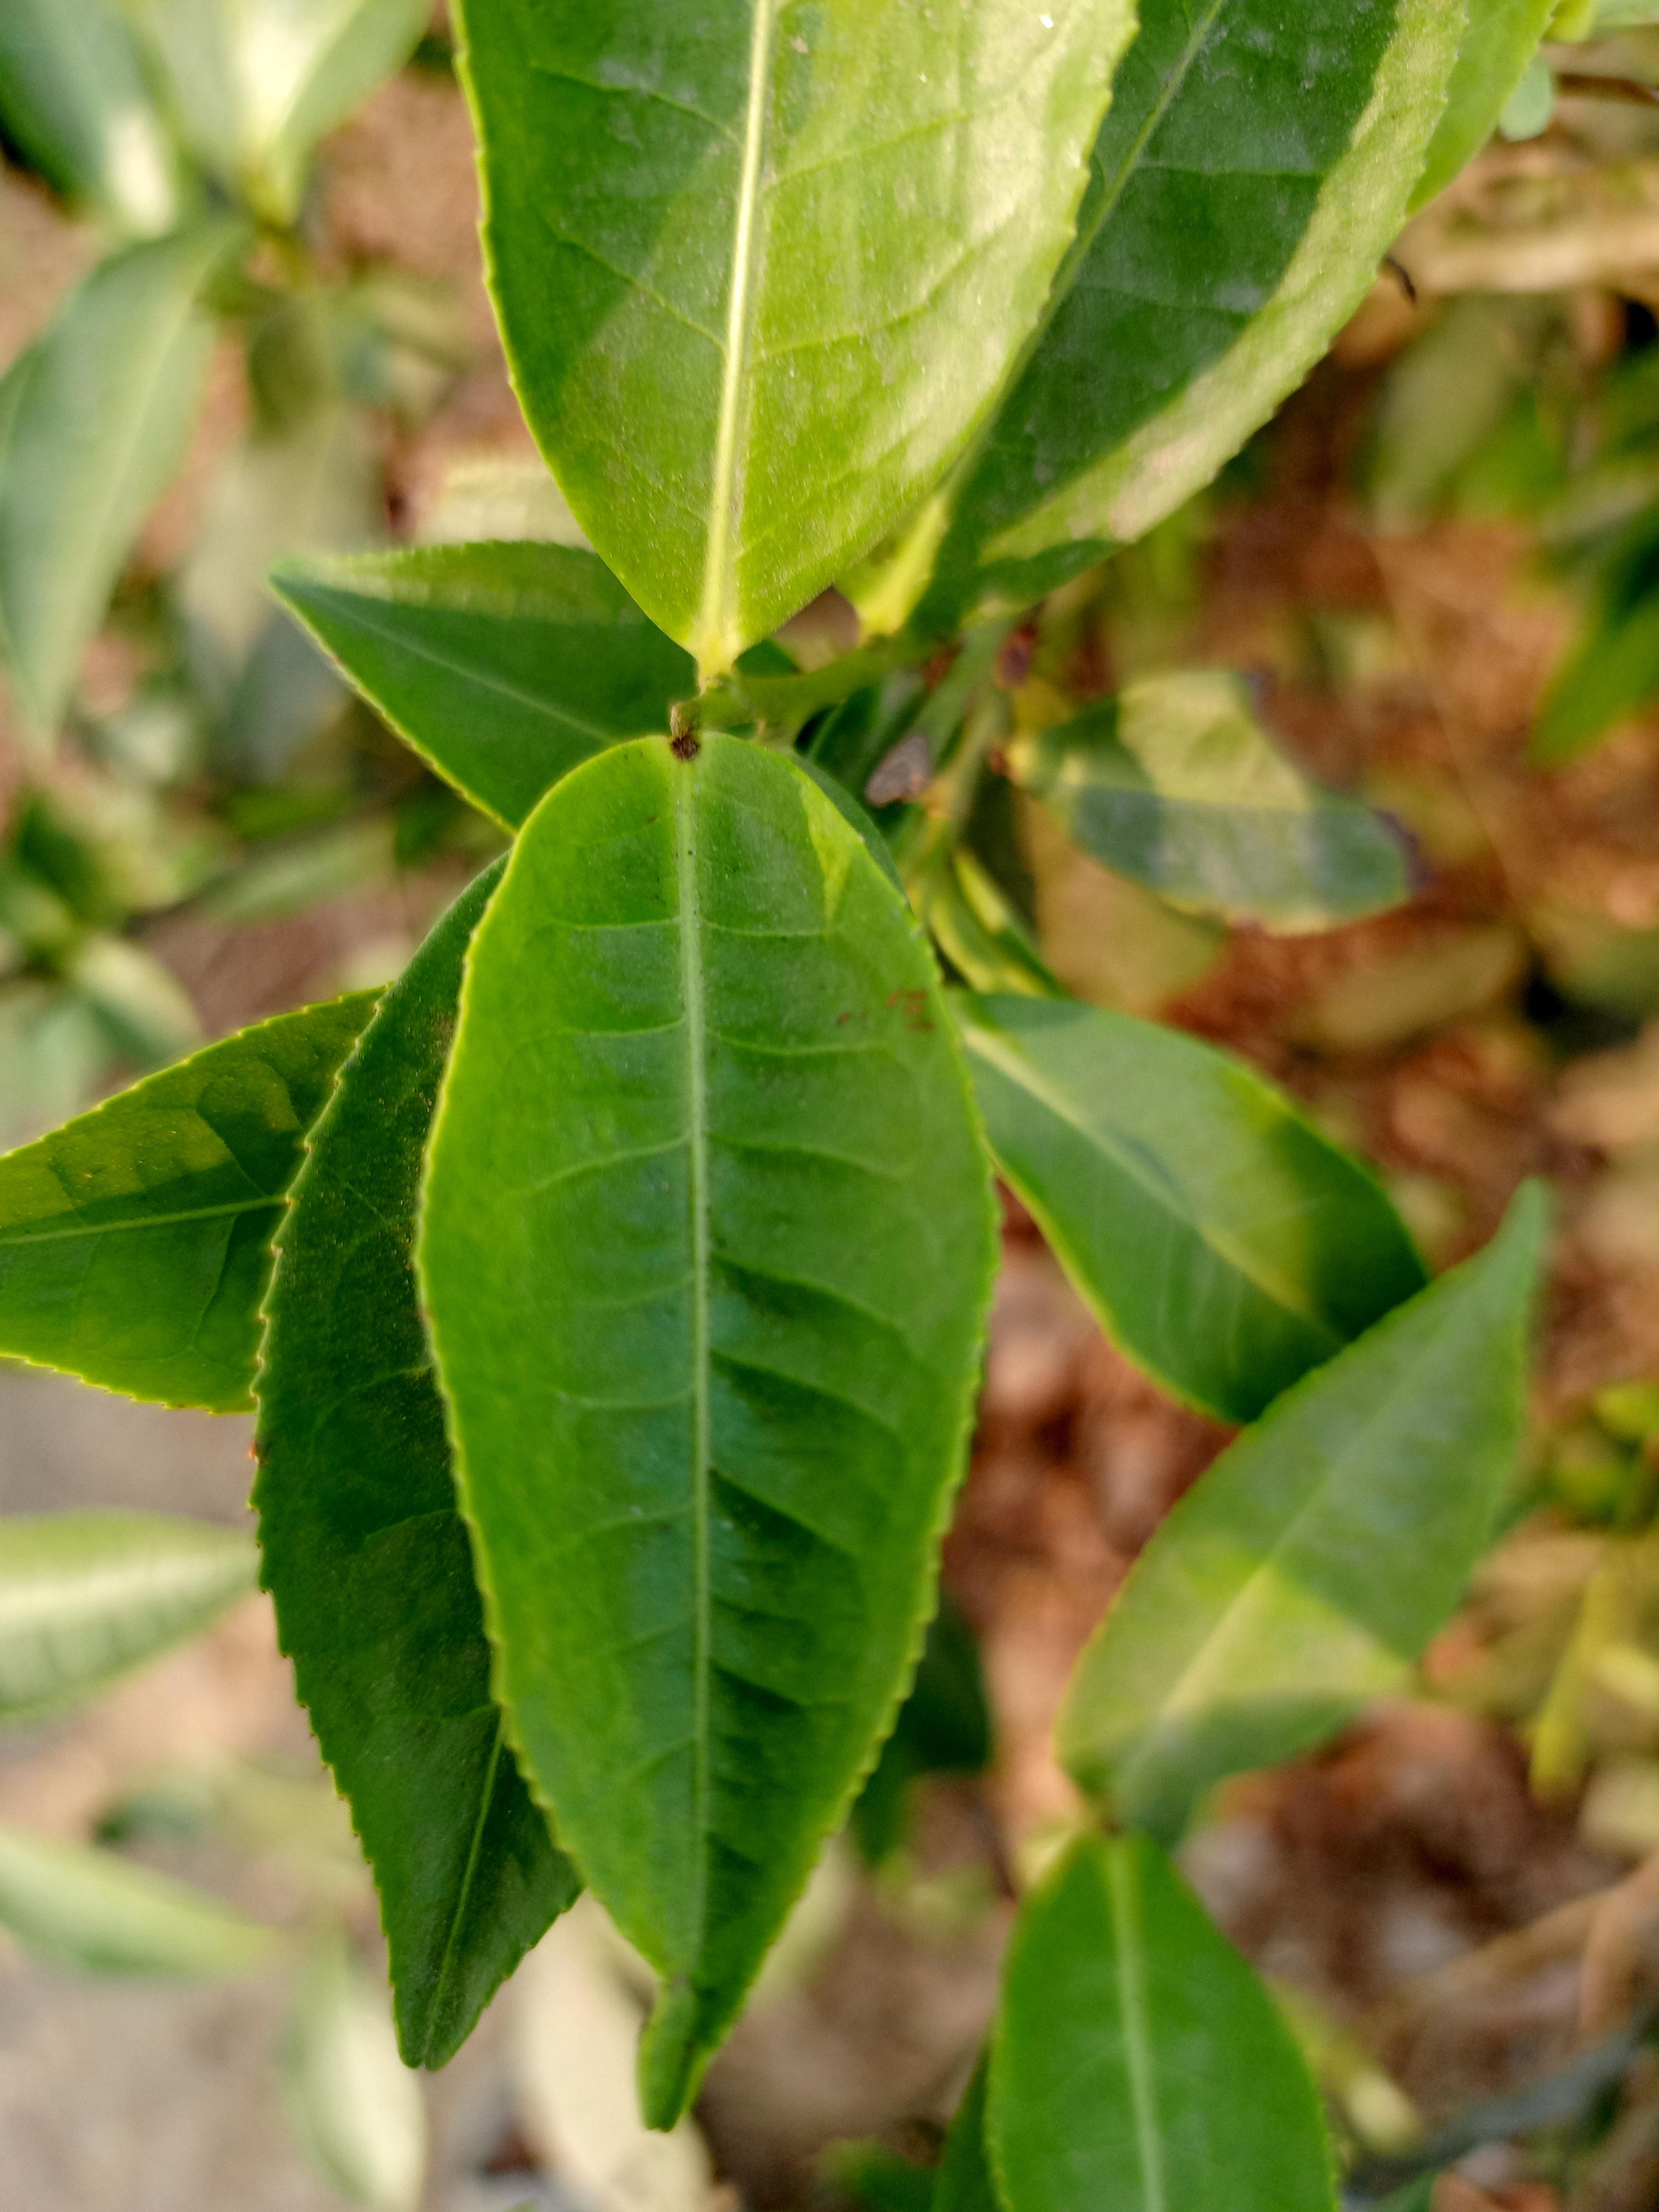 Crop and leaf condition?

tea, healthy leaf
